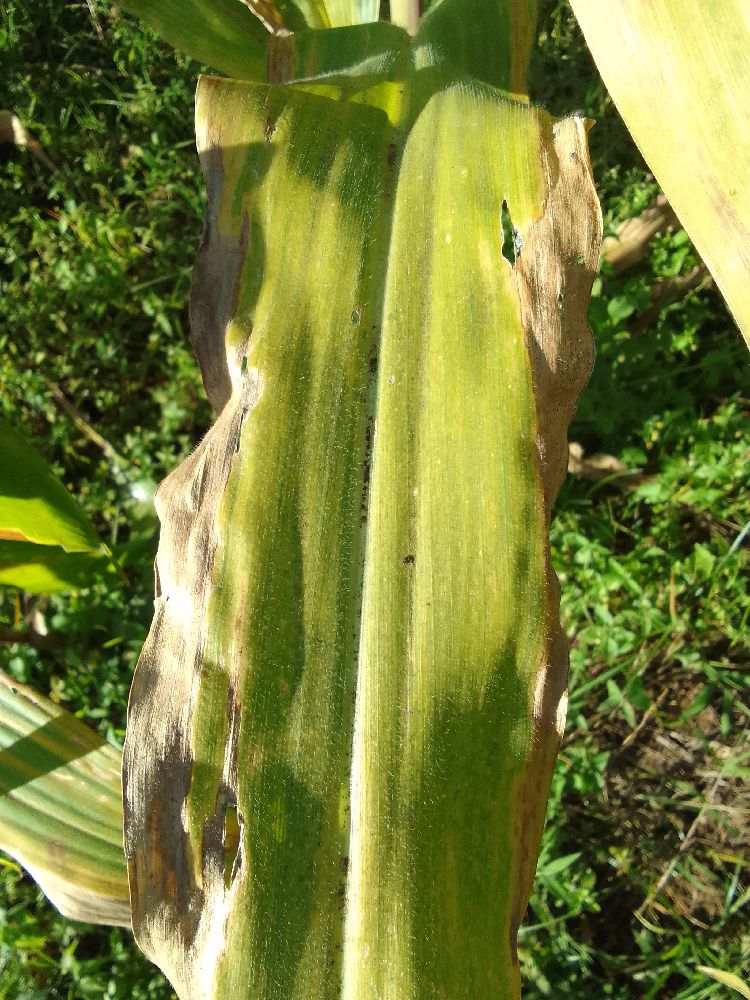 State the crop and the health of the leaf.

maize, maize lethal necrosis
